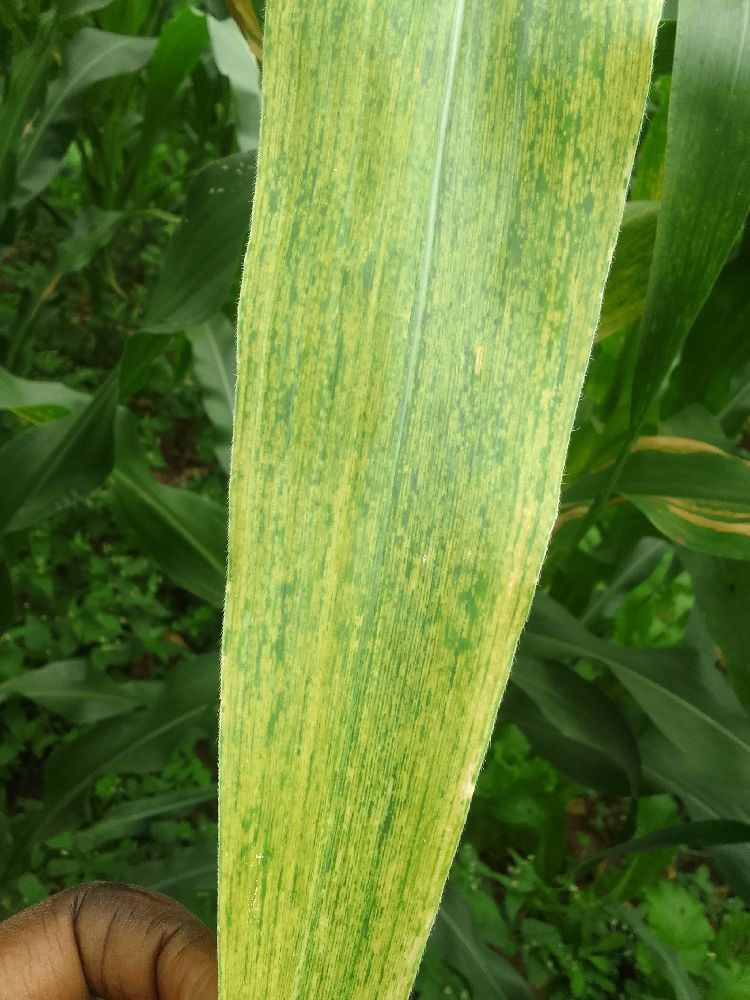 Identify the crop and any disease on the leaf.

maize, maize lethal necrosis
